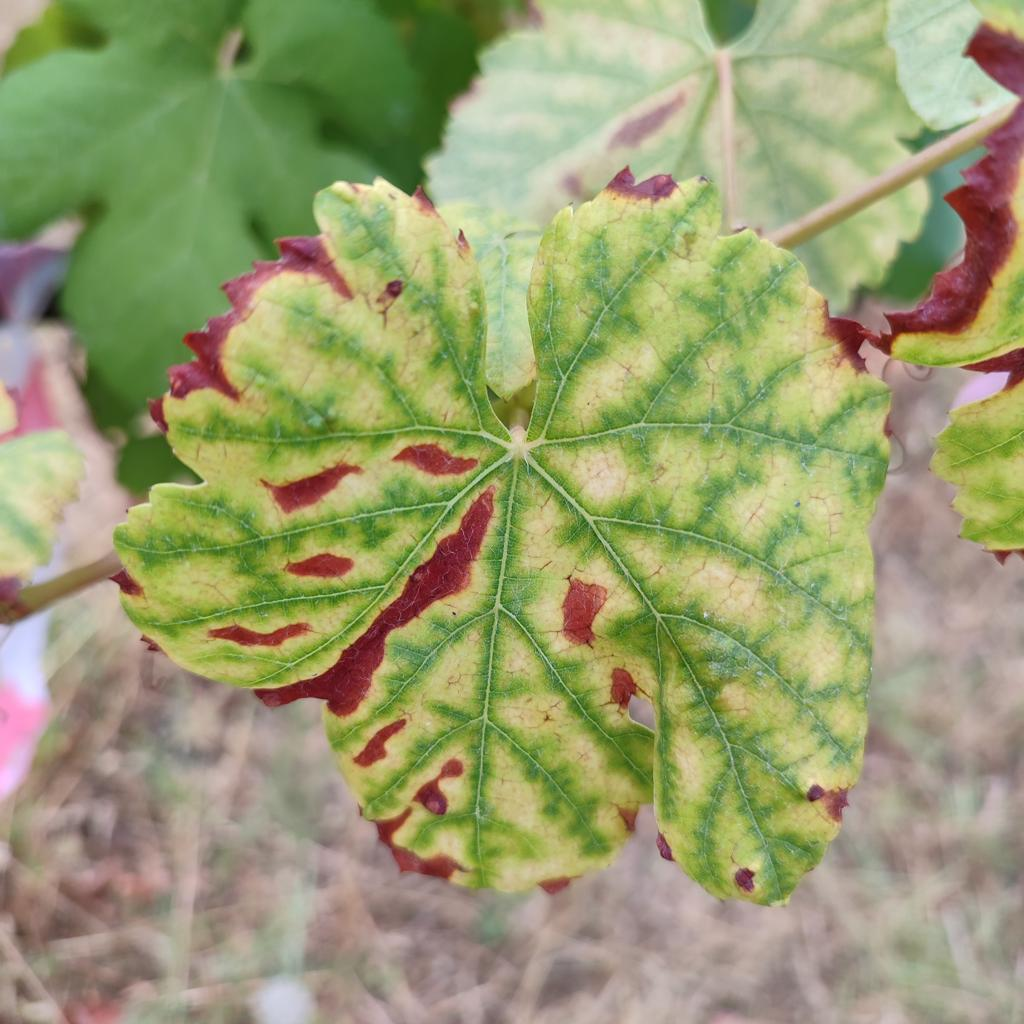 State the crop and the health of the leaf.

grapevine, esca complex
